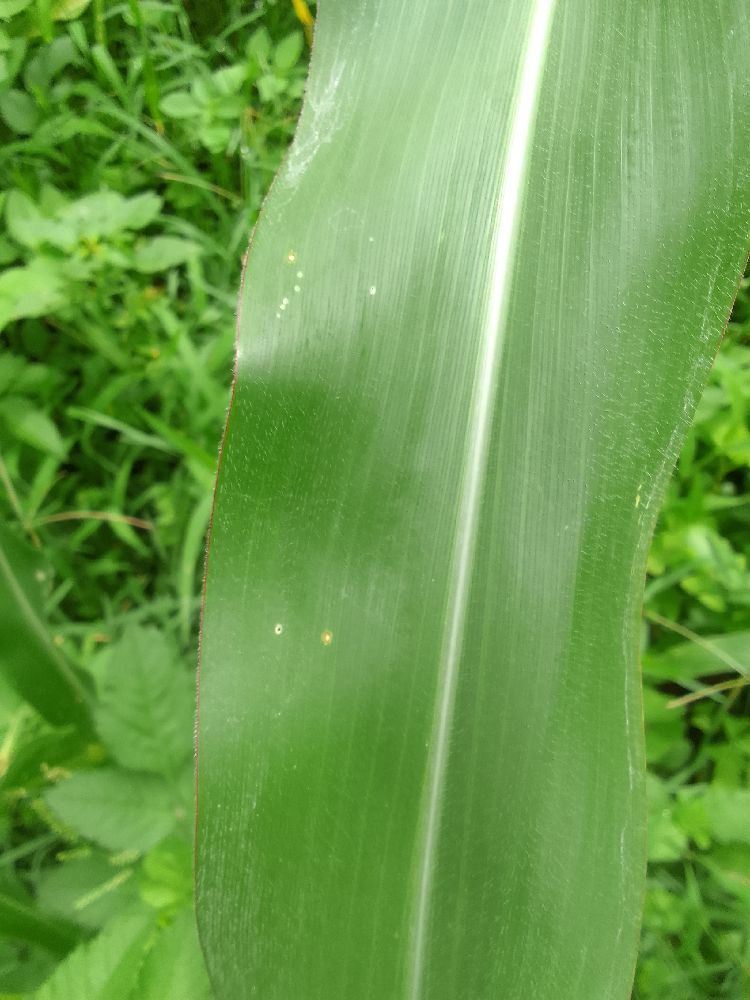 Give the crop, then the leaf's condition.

maize, healthy
